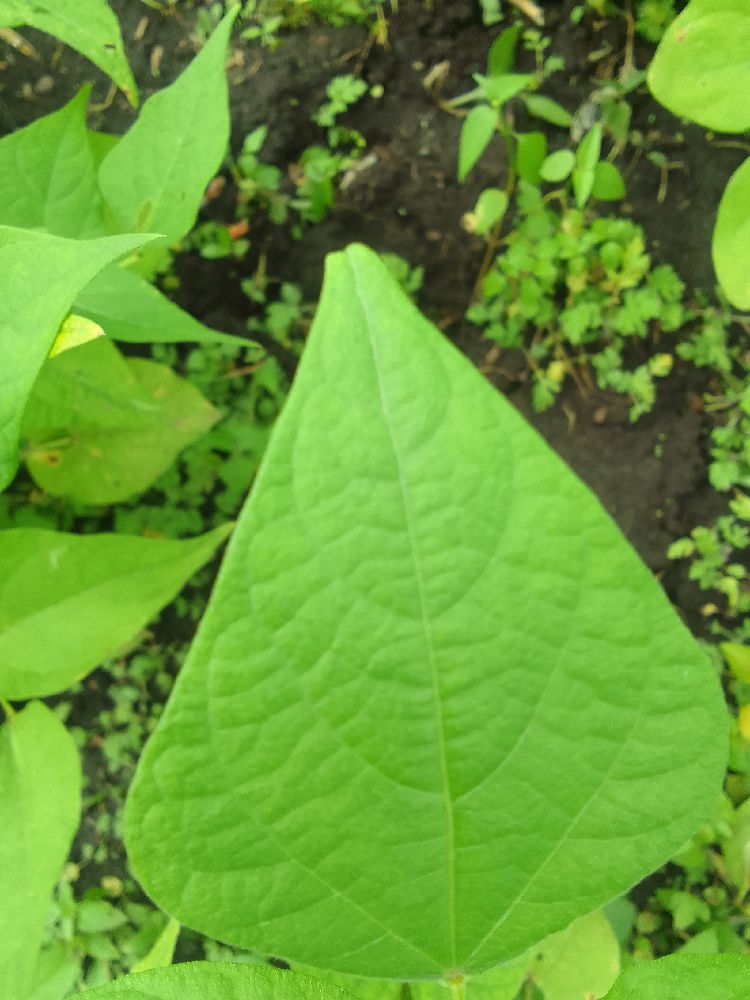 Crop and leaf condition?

common bean, healthy
